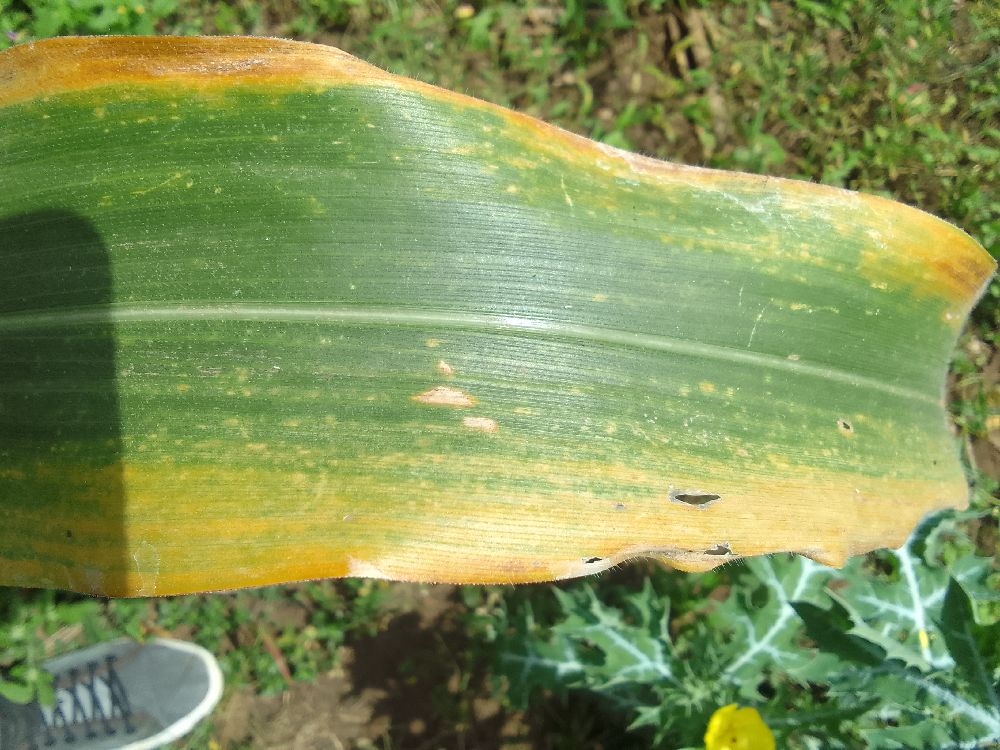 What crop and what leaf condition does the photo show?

maize, maize lethal necrosis
